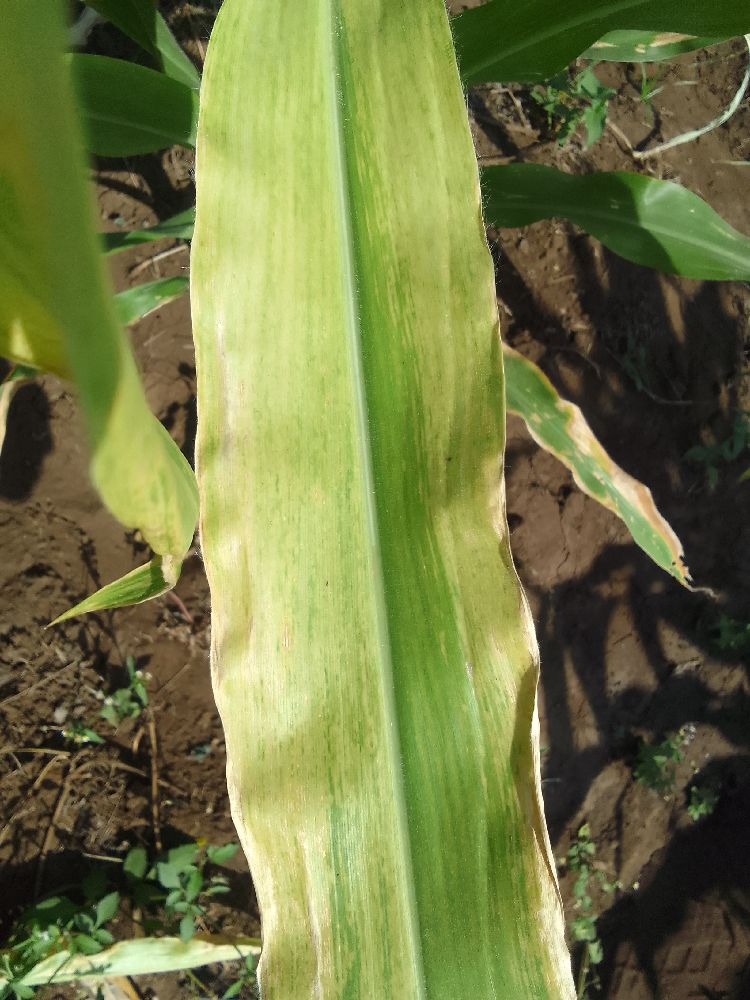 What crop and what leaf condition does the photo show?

maize, maize lethal necrosis
